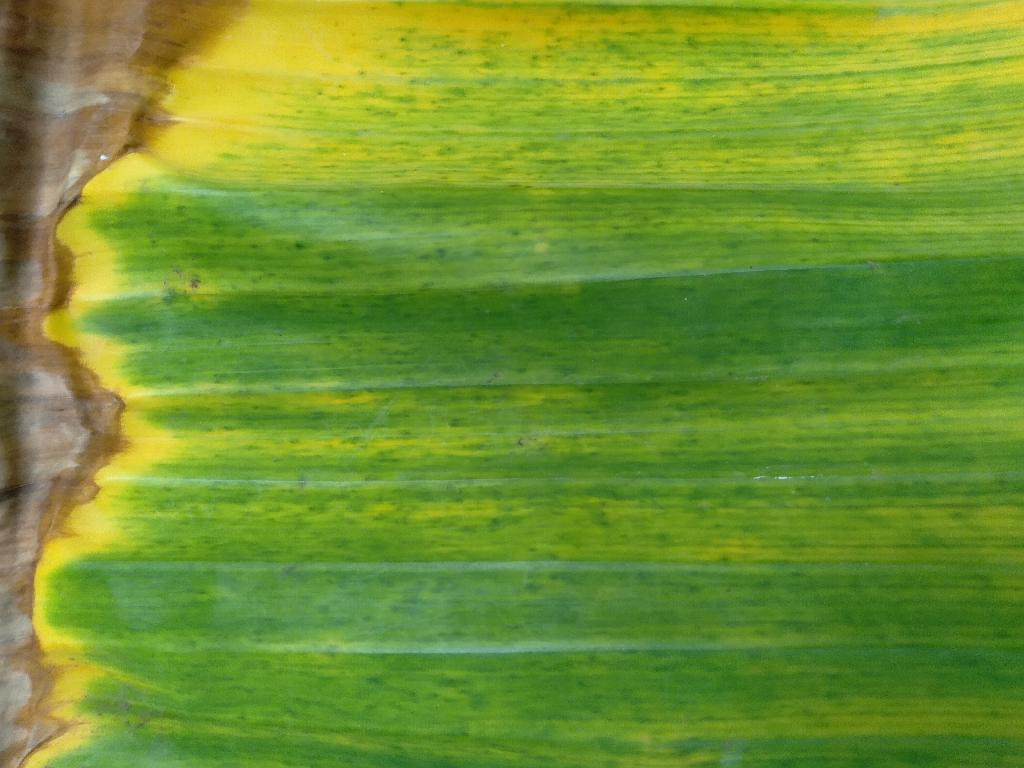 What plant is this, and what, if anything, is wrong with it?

banana, fusarium wilt race 1
